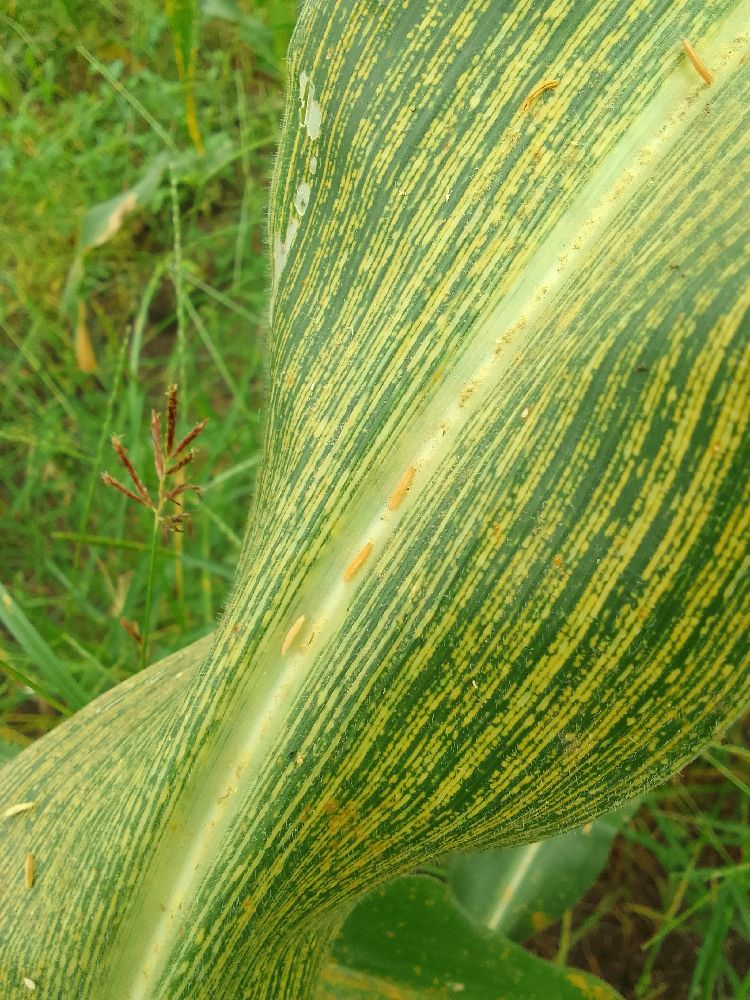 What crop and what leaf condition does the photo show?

maize, maize streak virus
